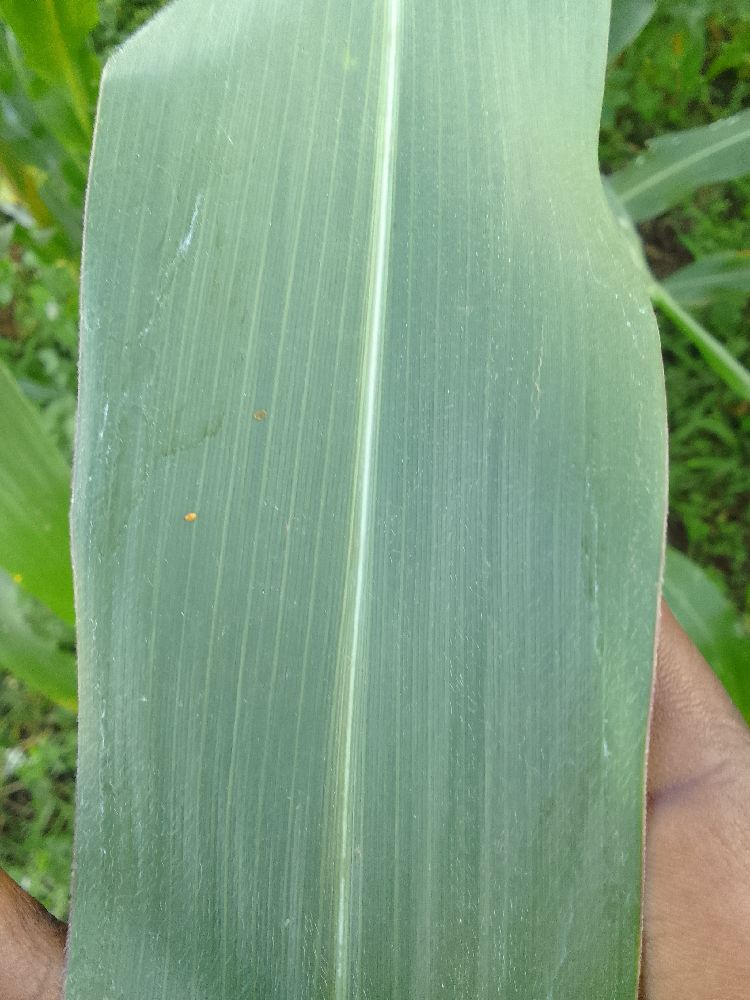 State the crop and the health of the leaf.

maize, healthy
